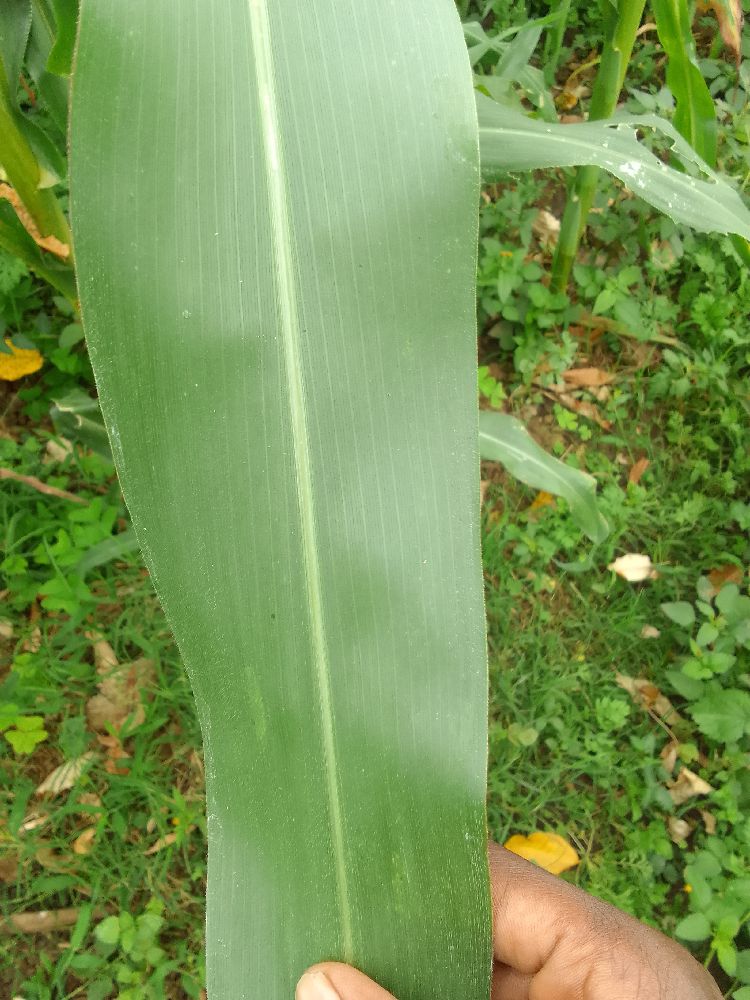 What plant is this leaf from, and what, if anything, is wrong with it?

maize, healthy
